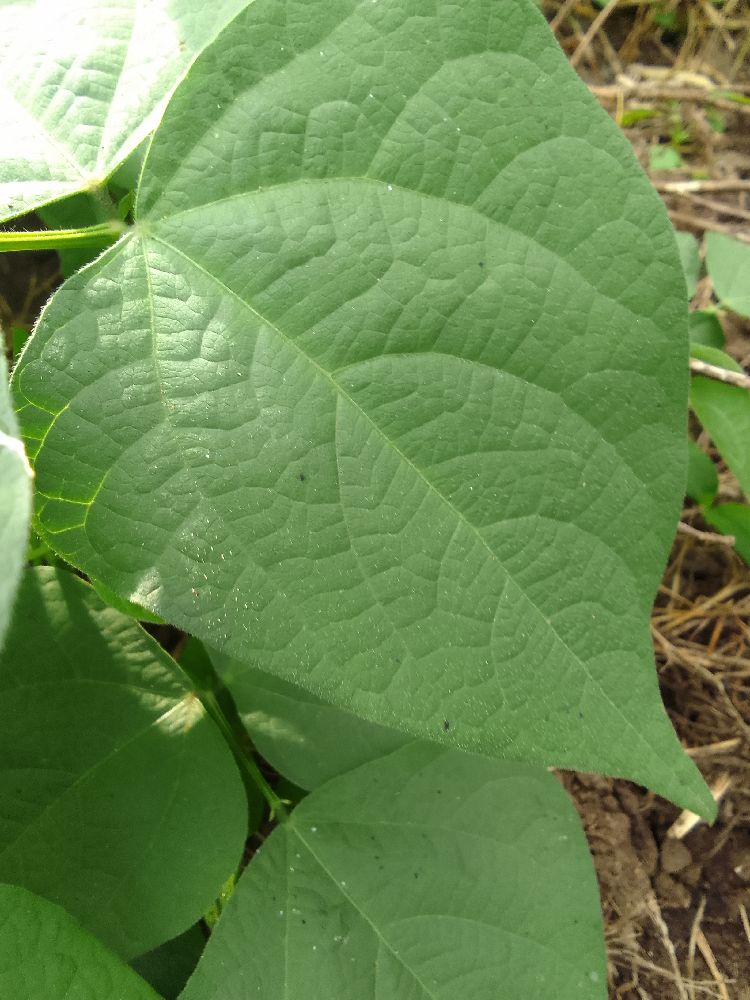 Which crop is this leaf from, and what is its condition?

common bean, healthy
